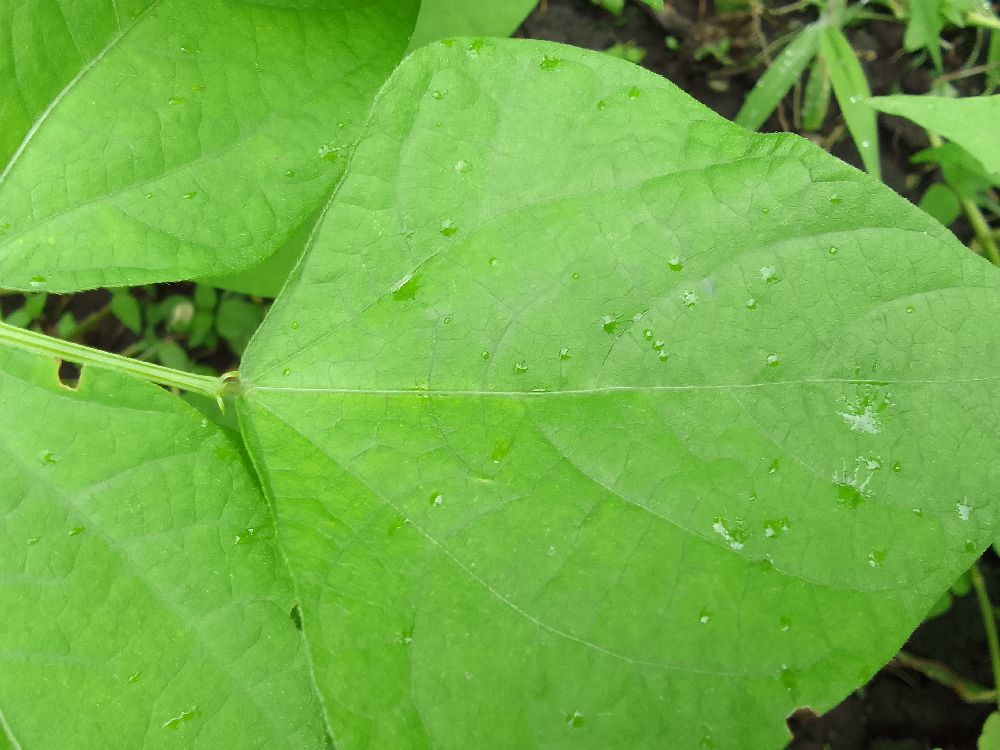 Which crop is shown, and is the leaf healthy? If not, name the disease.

common bean, healthy
